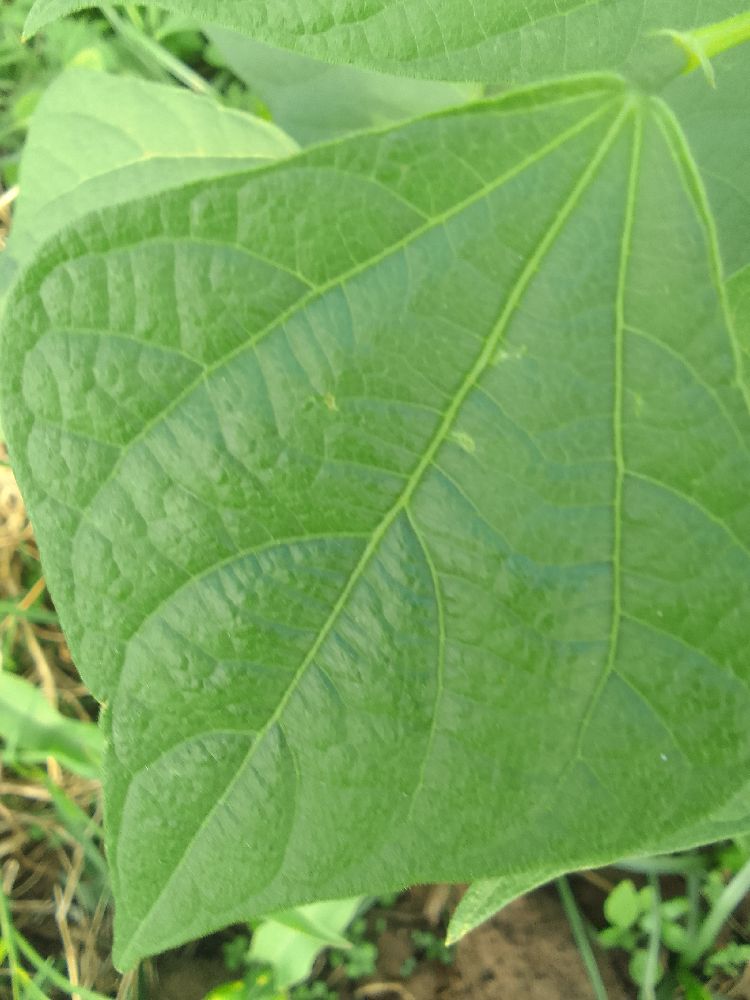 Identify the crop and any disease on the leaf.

common bean, healthy
